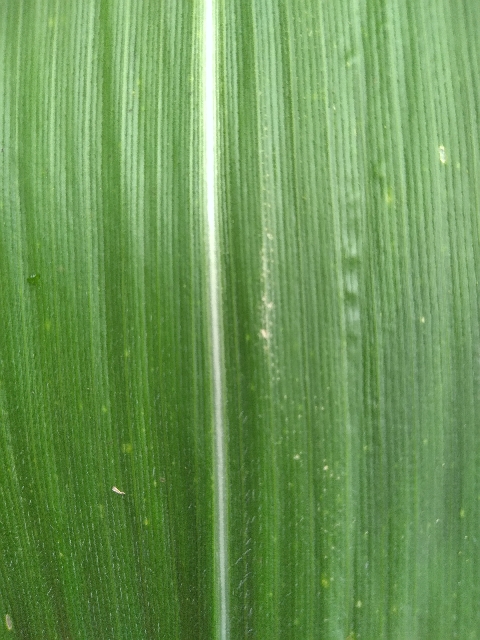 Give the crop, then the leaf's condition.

maize, healthy
